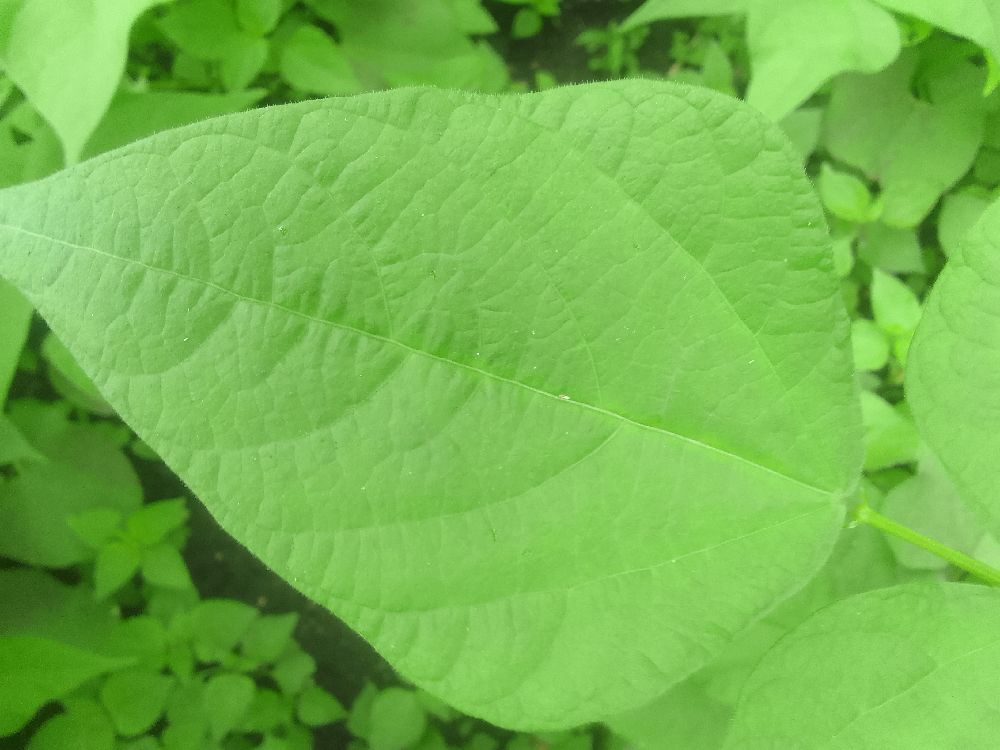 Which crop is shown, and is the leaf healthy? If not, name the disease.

common bean, healthy
